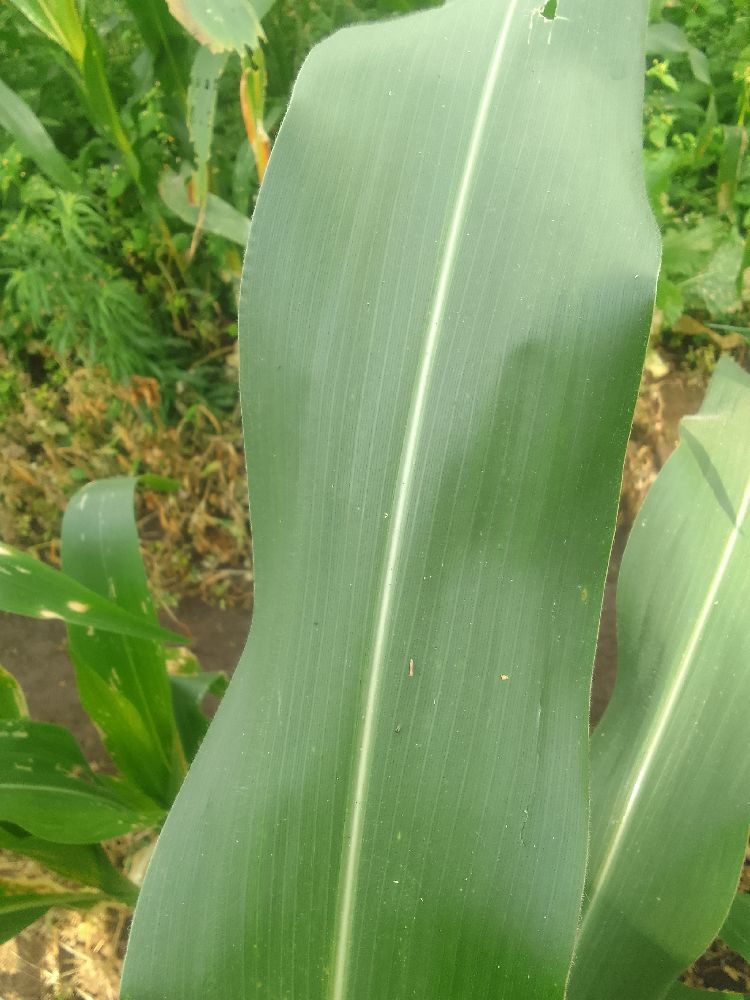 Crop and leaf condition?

maize, healthy
